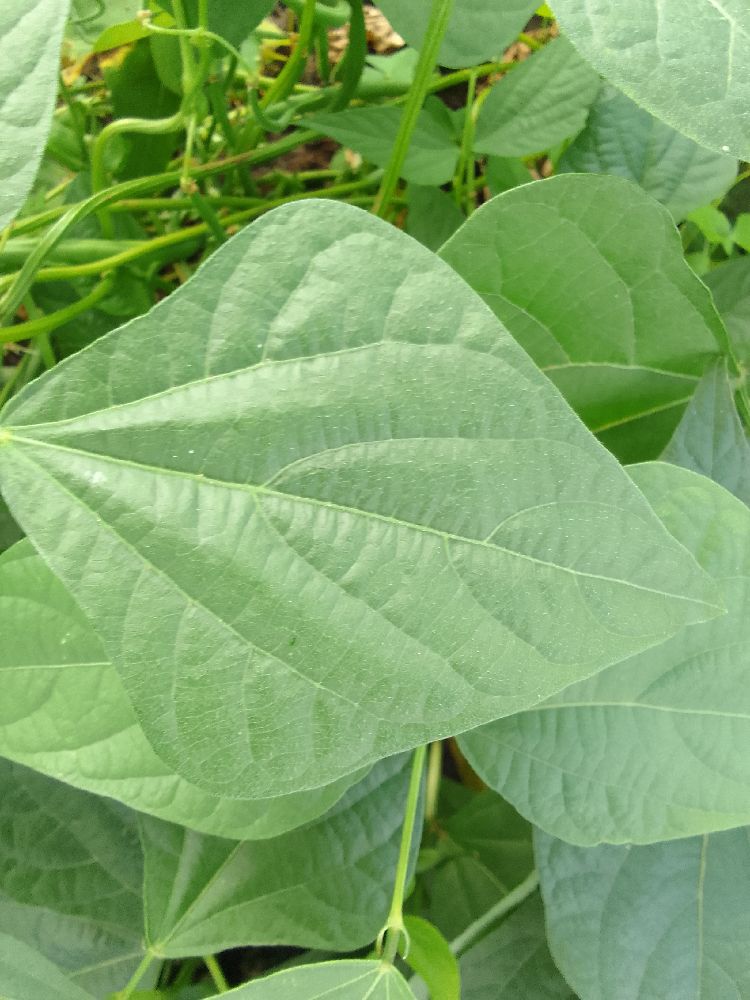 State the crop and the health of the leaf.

common bean, healthy
